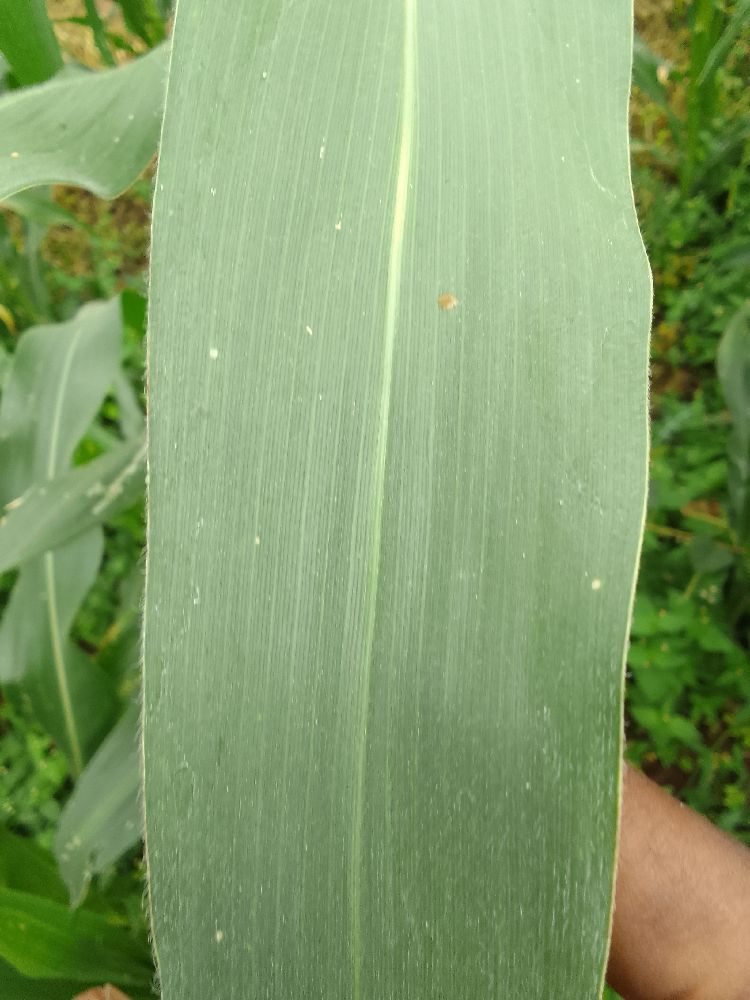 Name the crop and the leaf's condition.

maize, healthy
